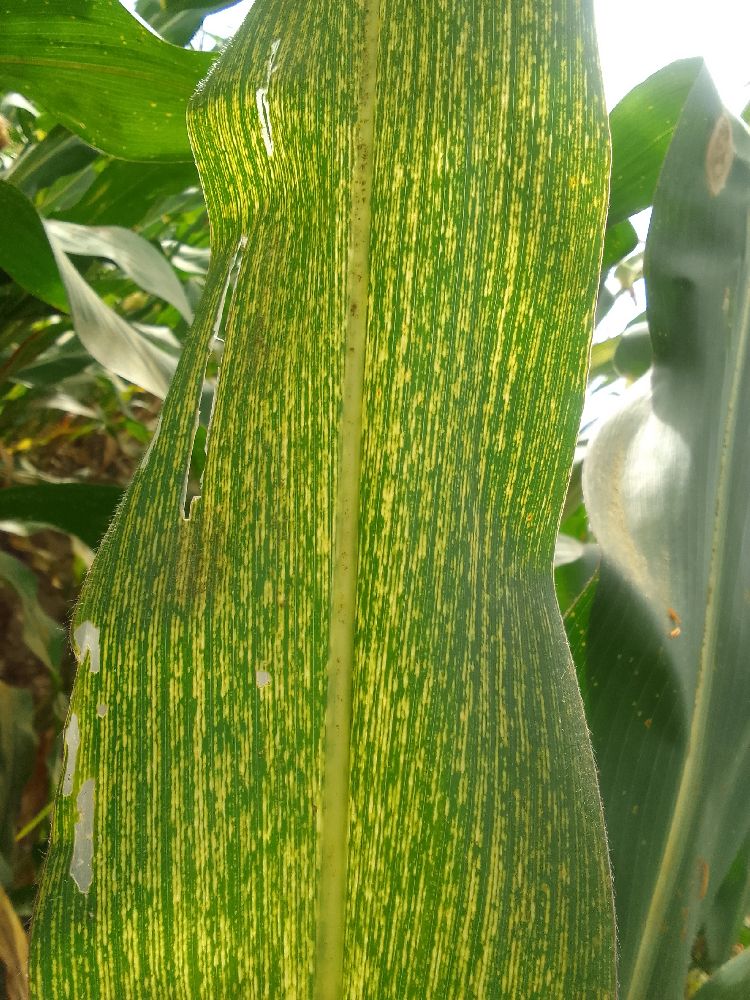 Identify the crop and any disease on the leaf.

maize, maize streak virus
